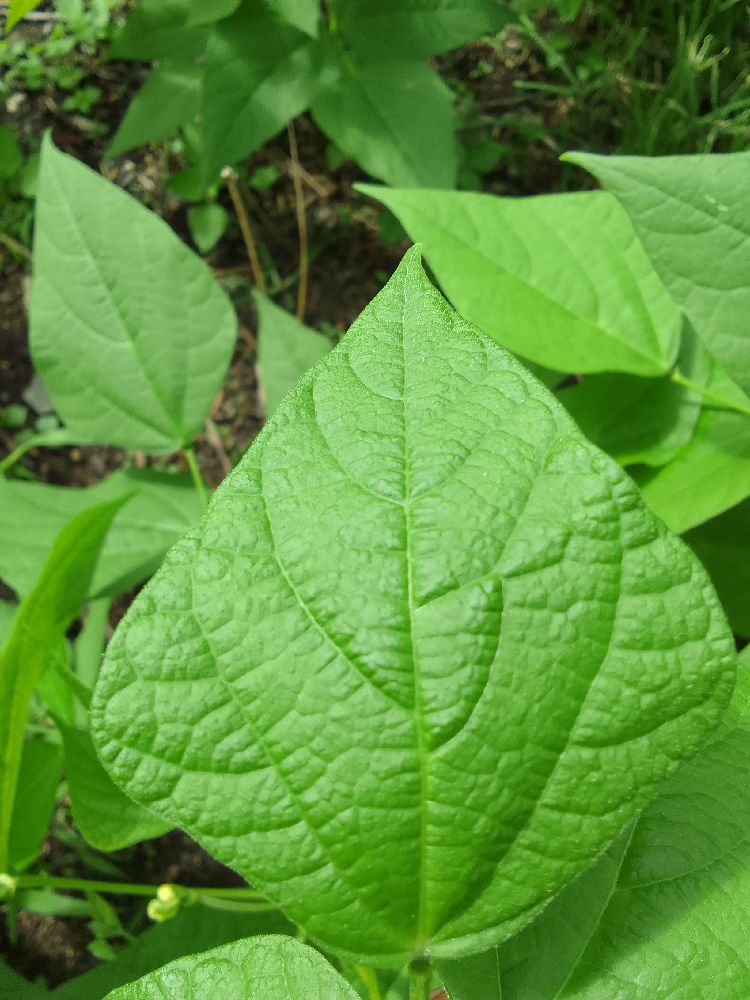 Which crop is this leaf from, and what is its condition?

common bean, healthy
